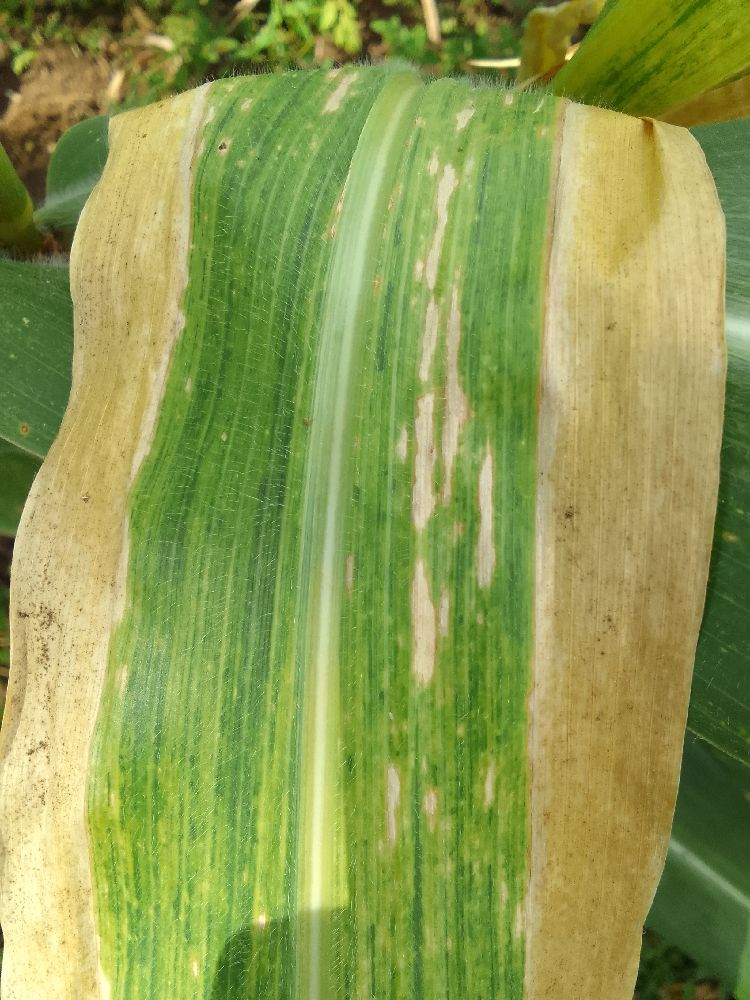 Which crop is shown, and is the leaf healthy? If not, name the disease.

maize, maize lethal necrosis
